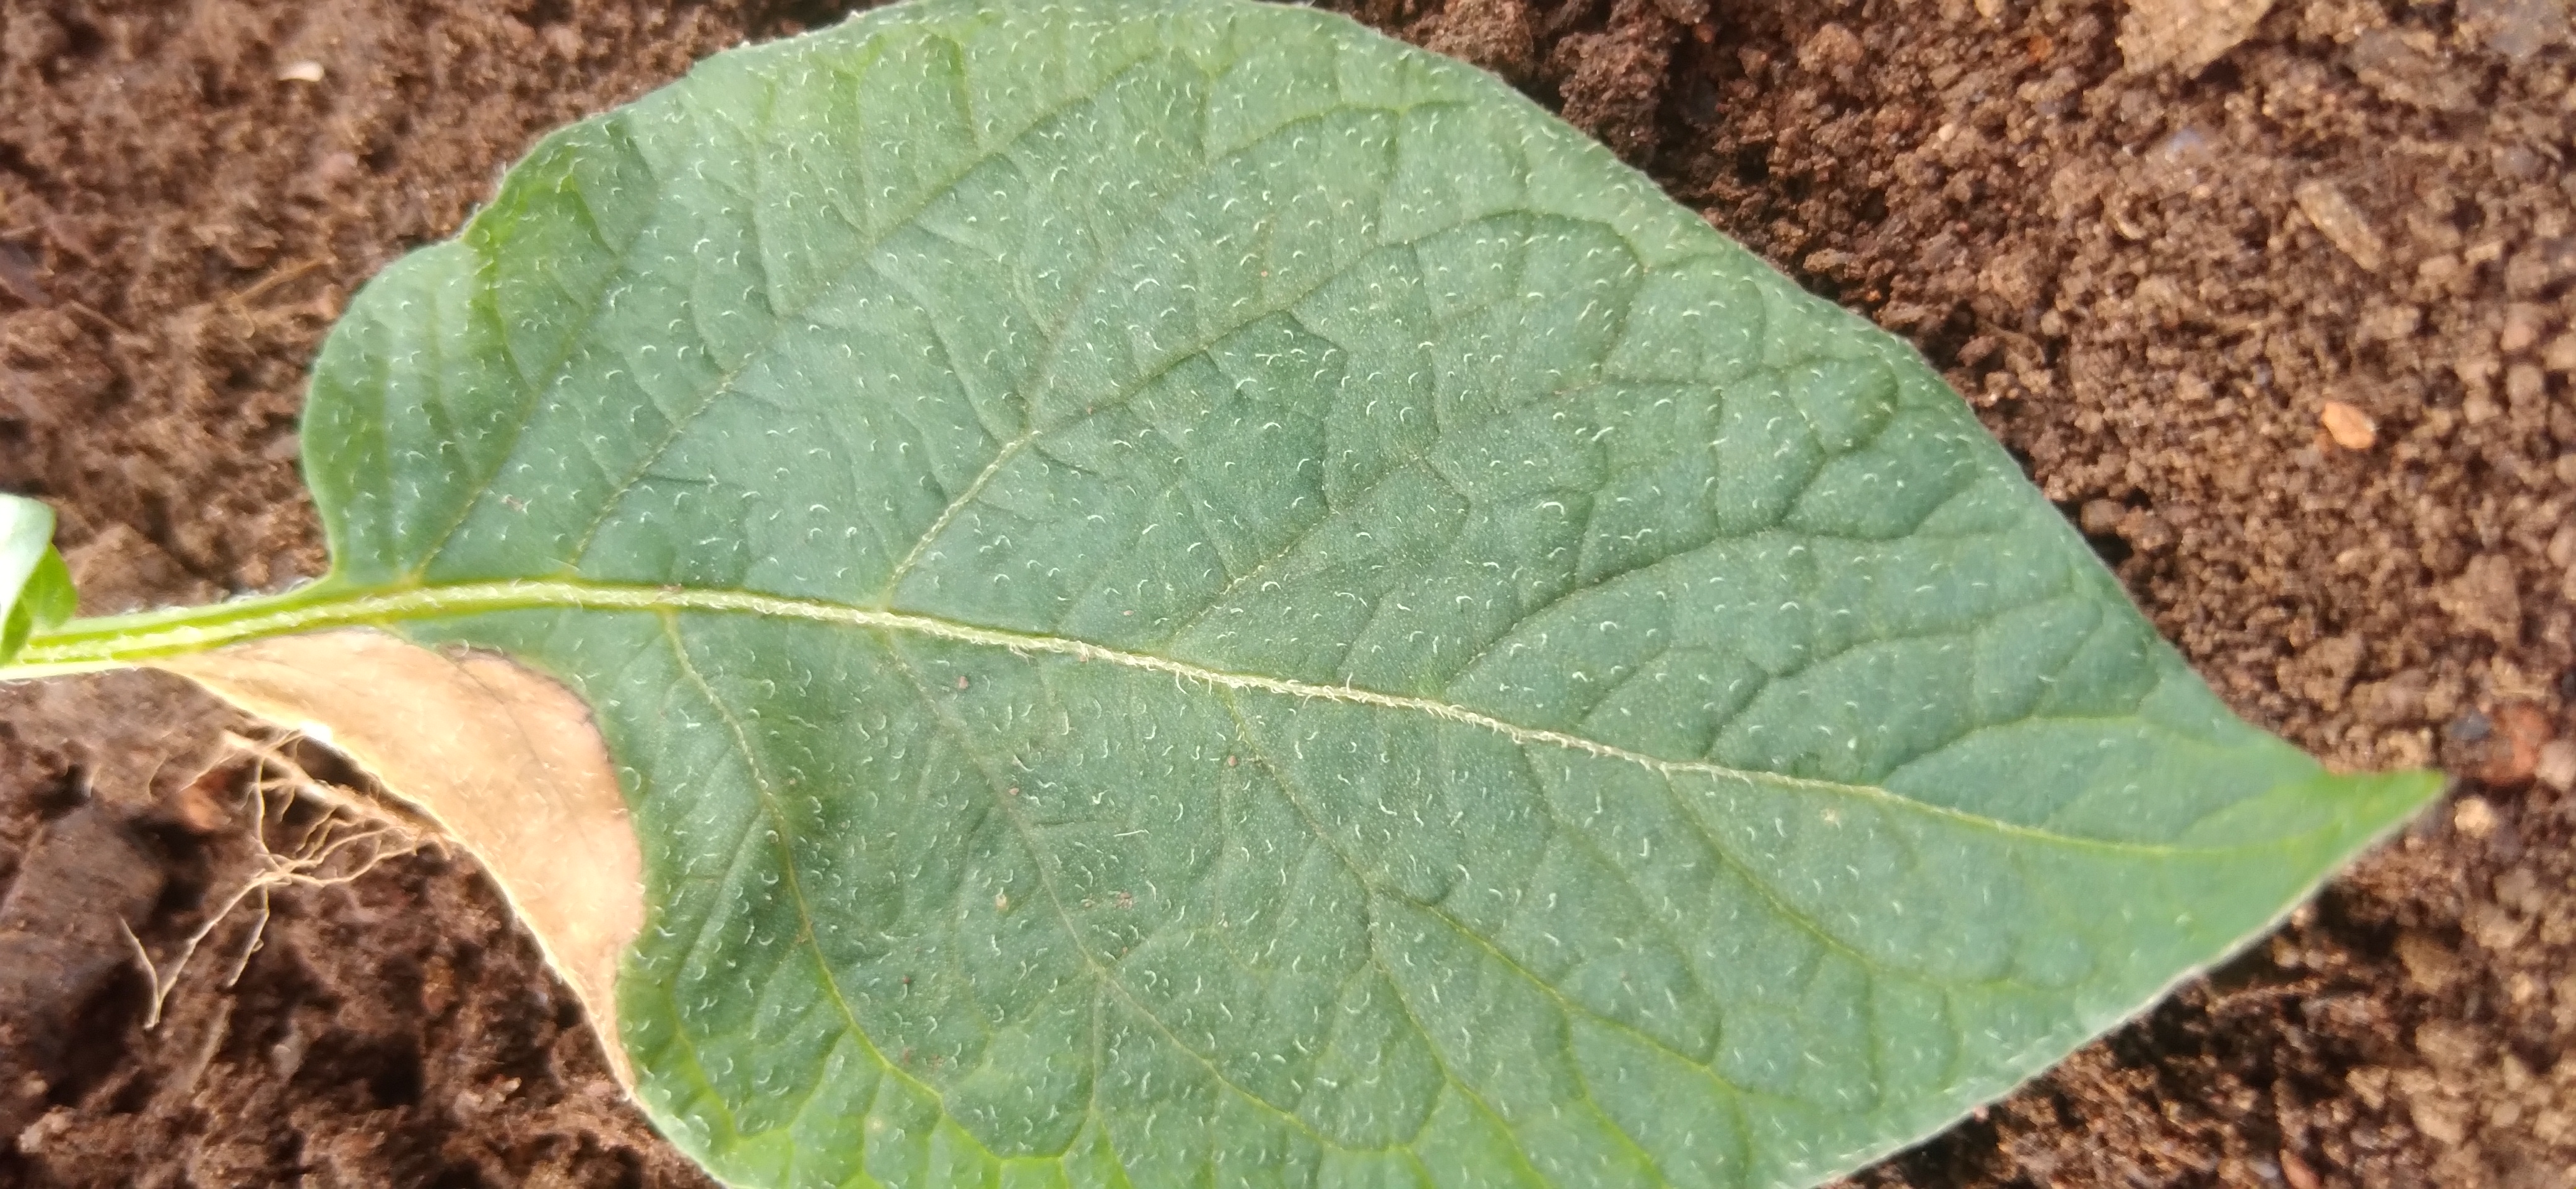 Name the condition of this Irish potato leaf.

early blight
